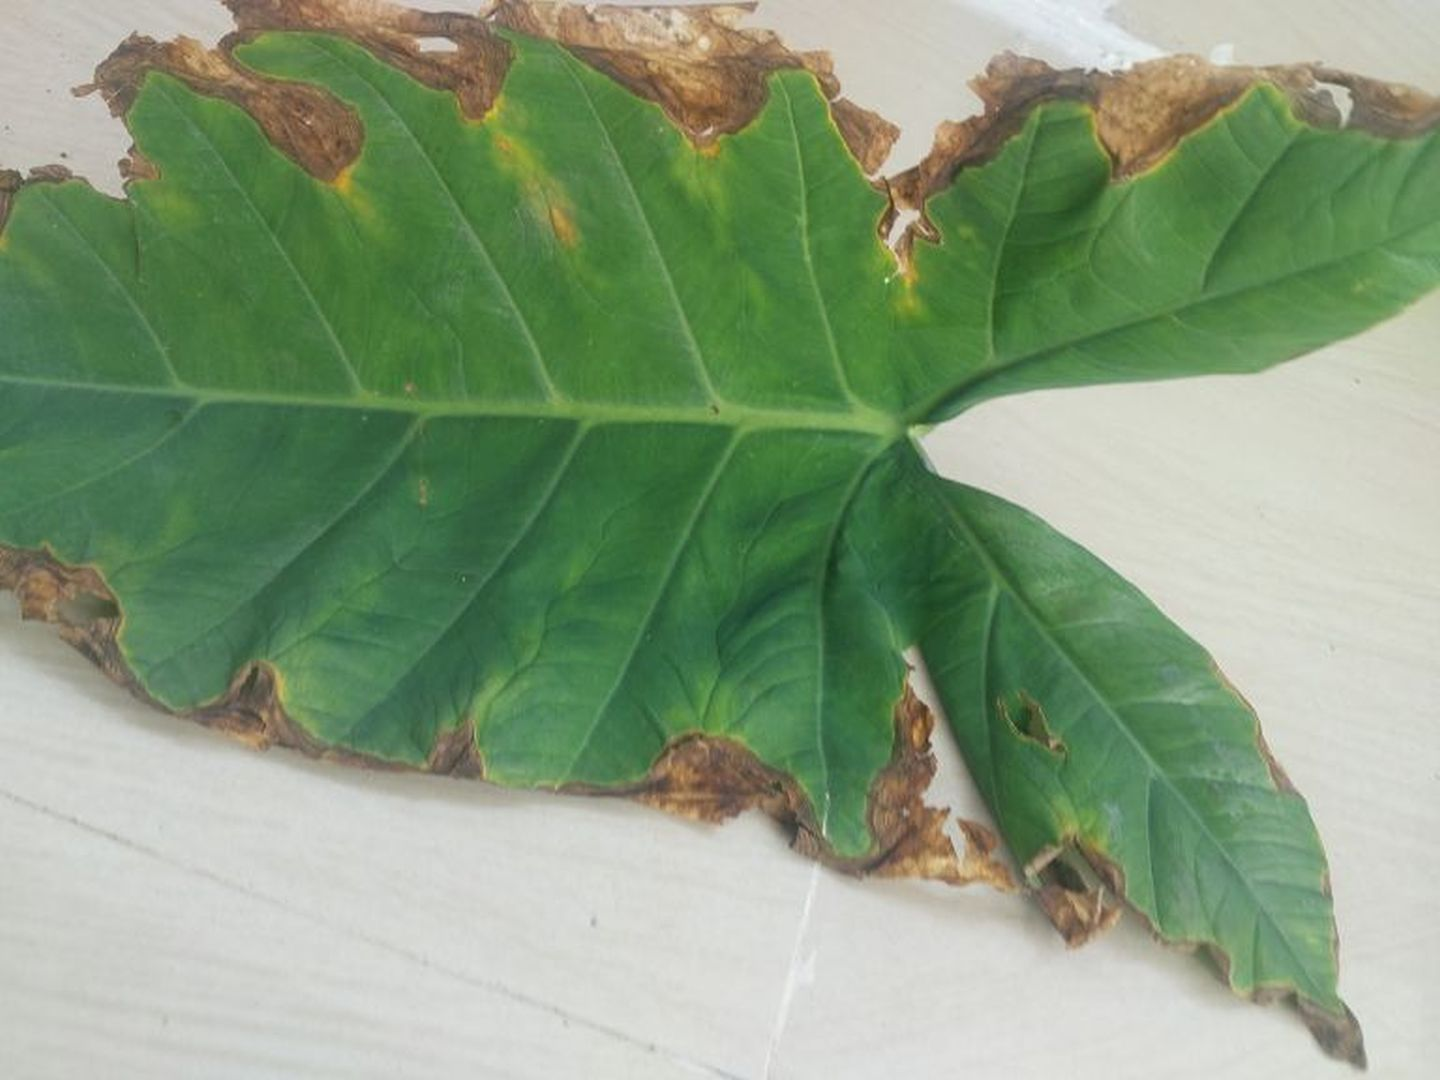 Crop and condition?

taro, leaf blight
